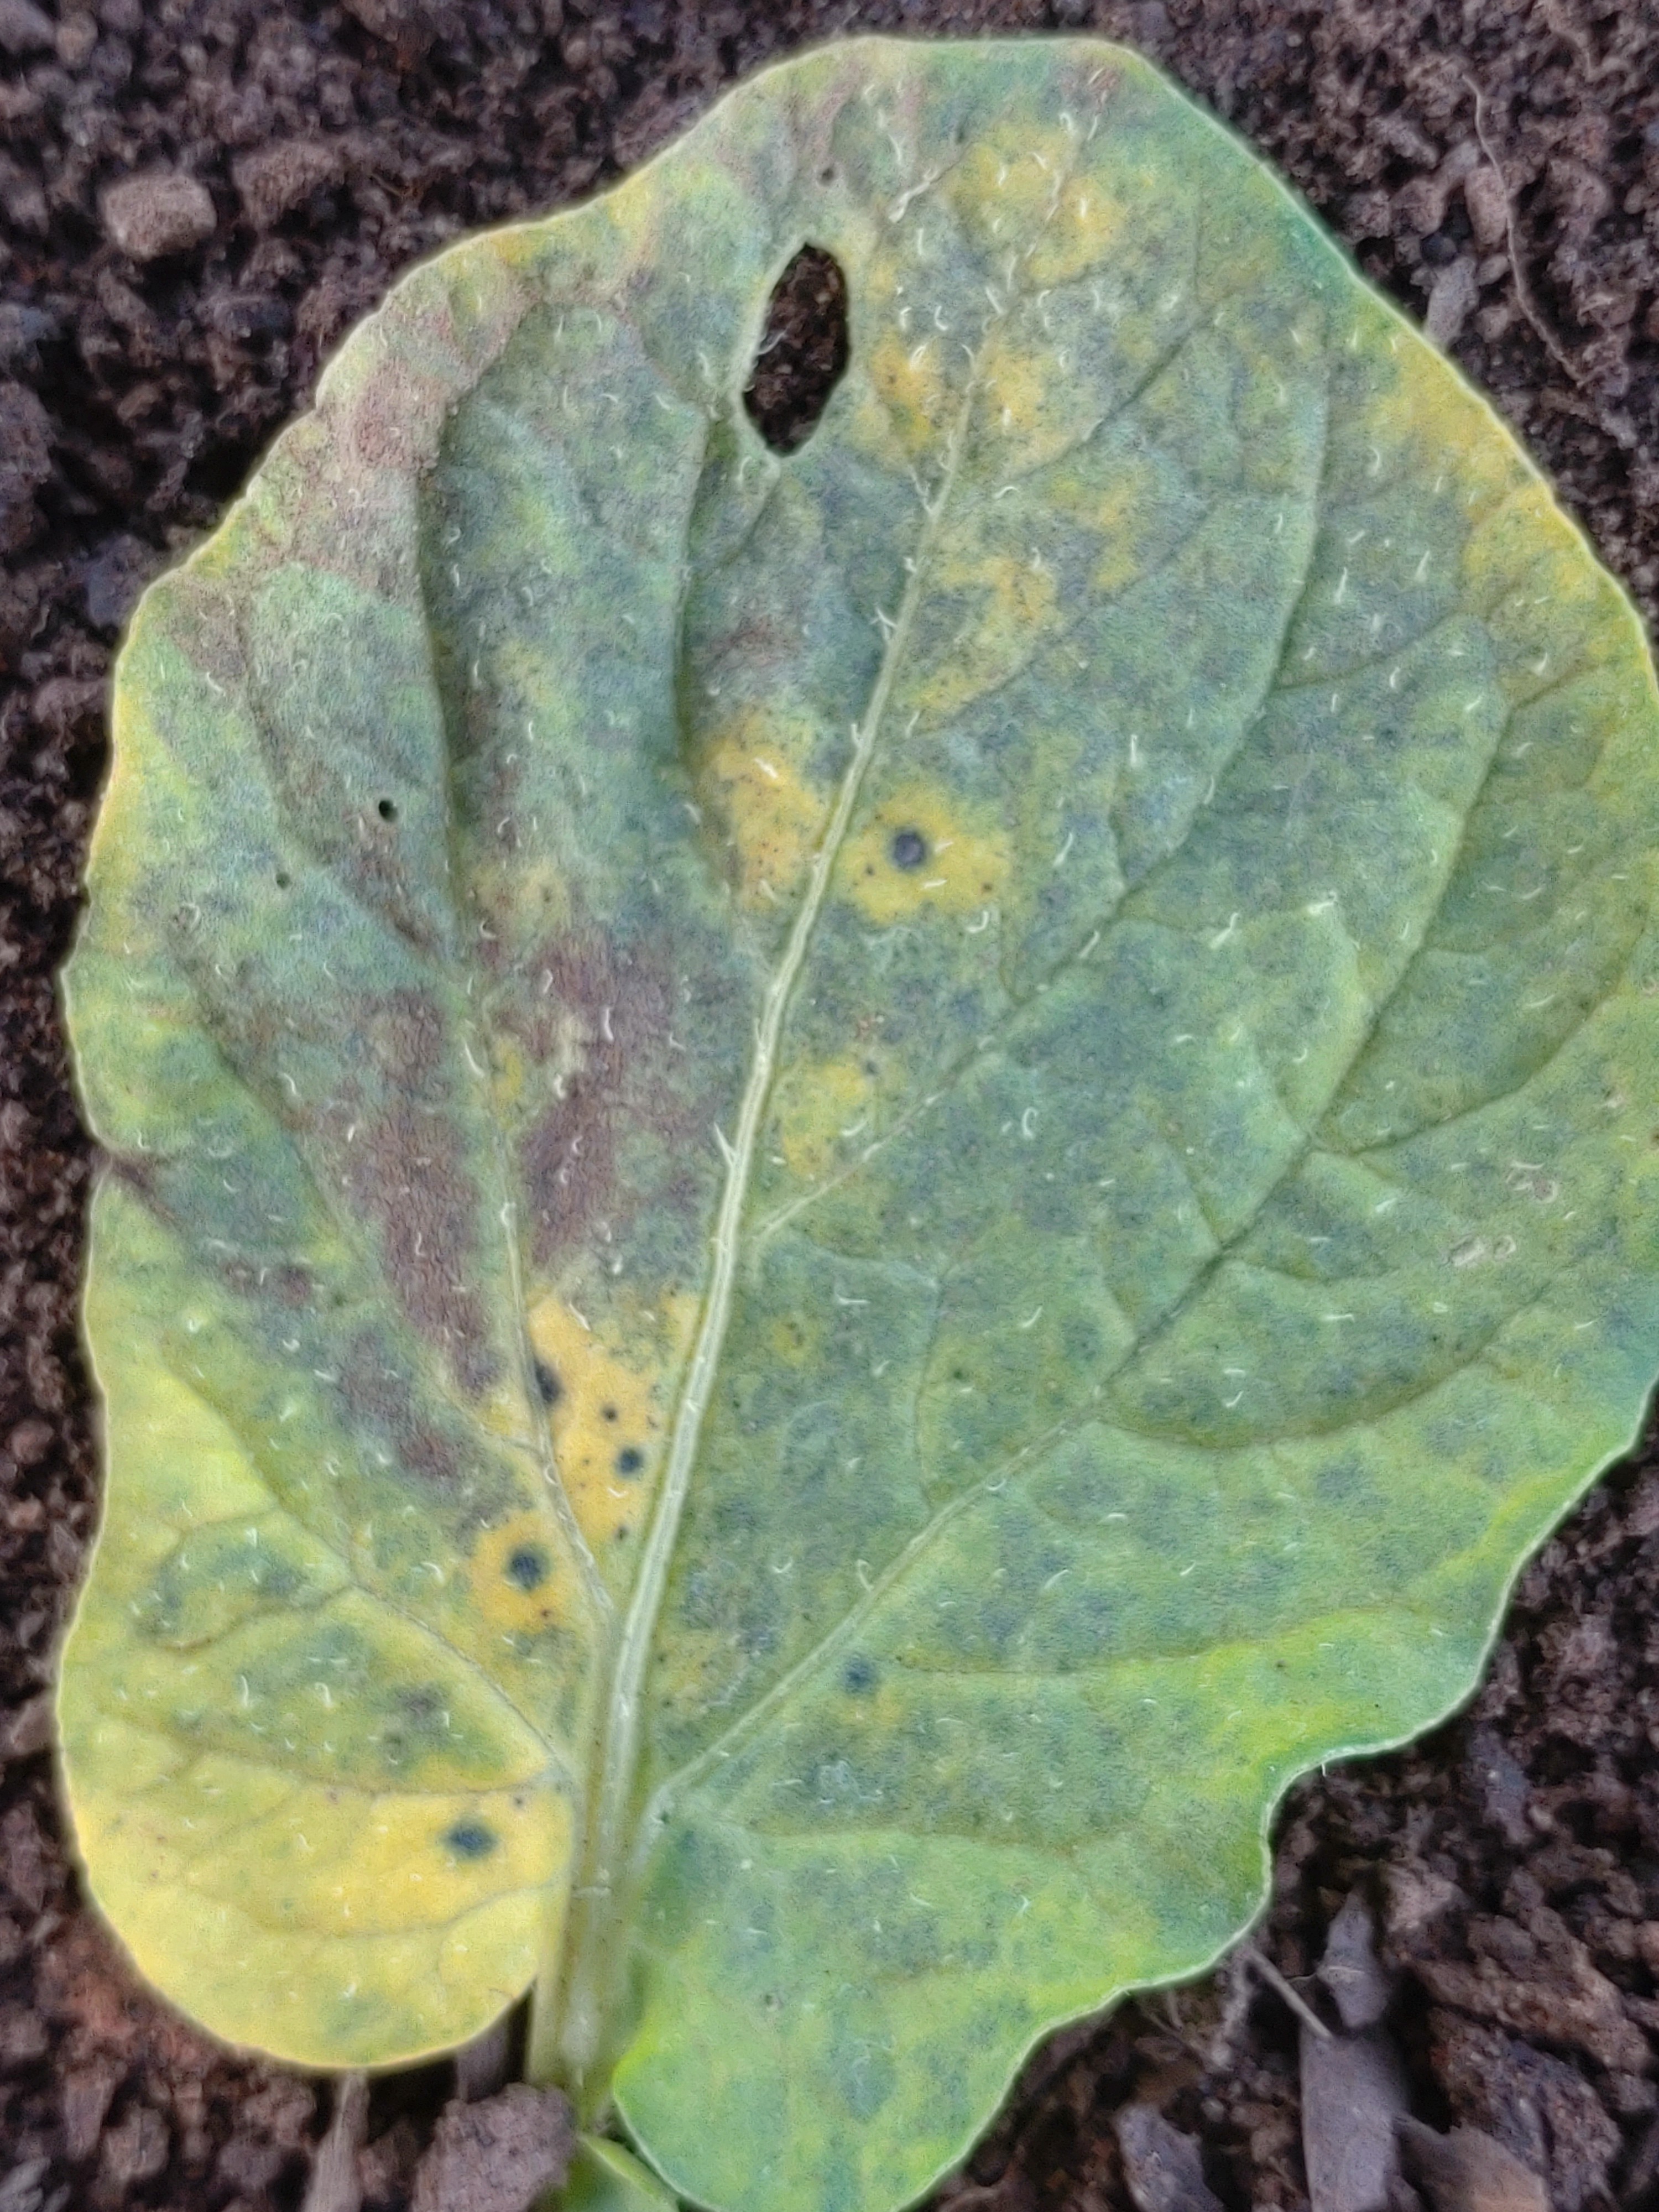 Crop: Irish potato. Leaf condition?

late blight
